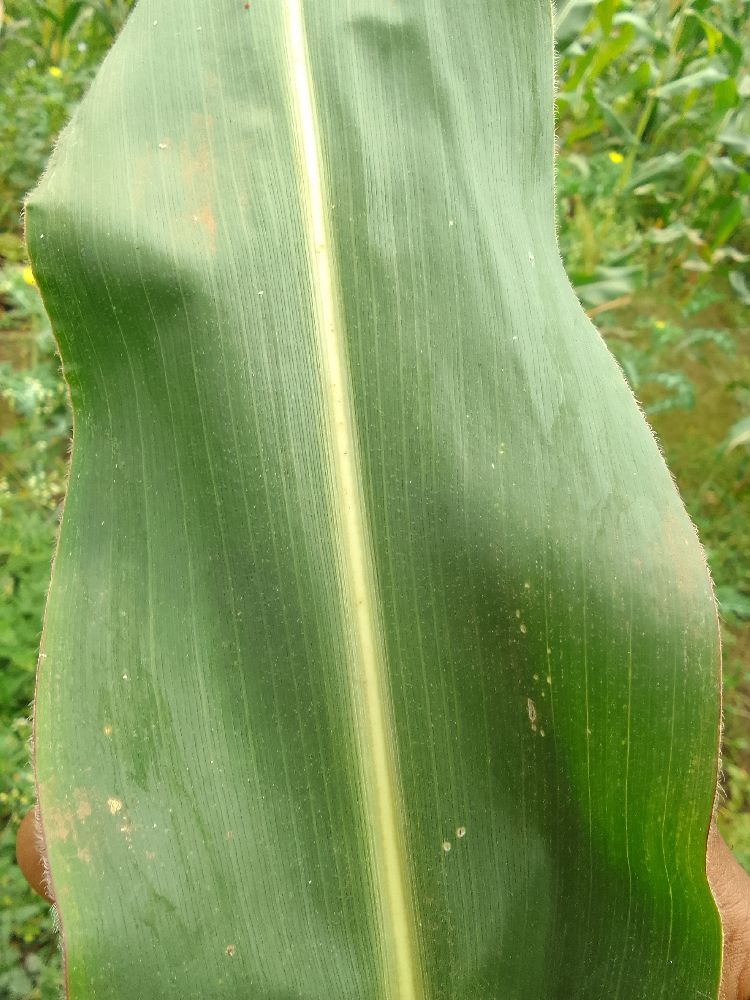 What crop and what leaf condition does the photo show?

maize, healthy
